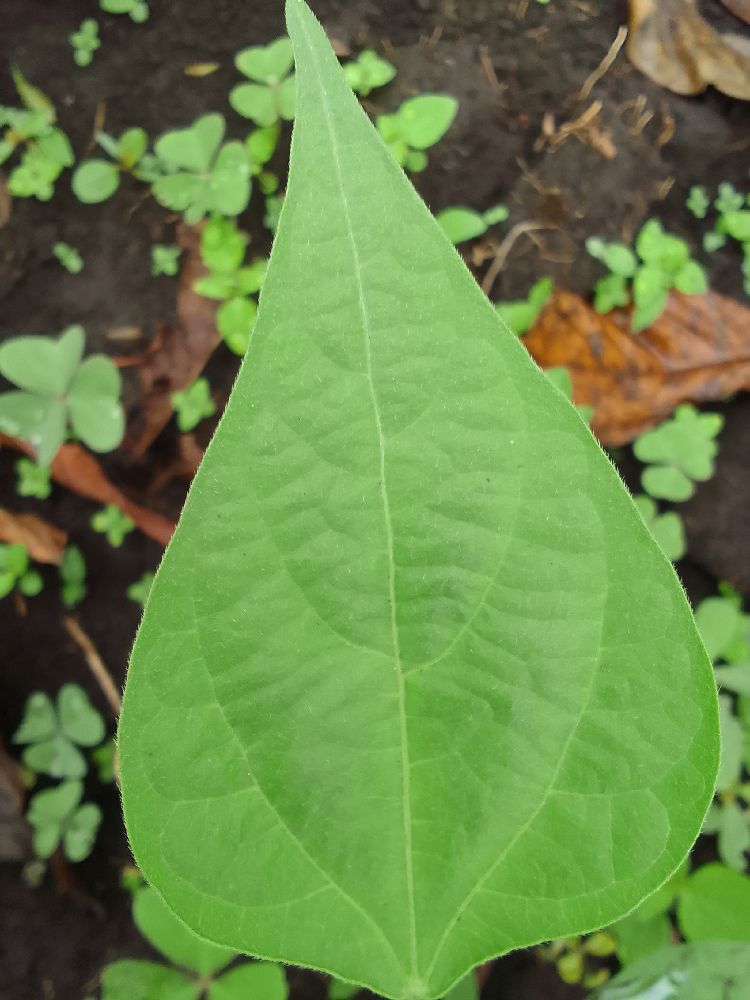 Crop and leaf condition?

common bean, healthy
